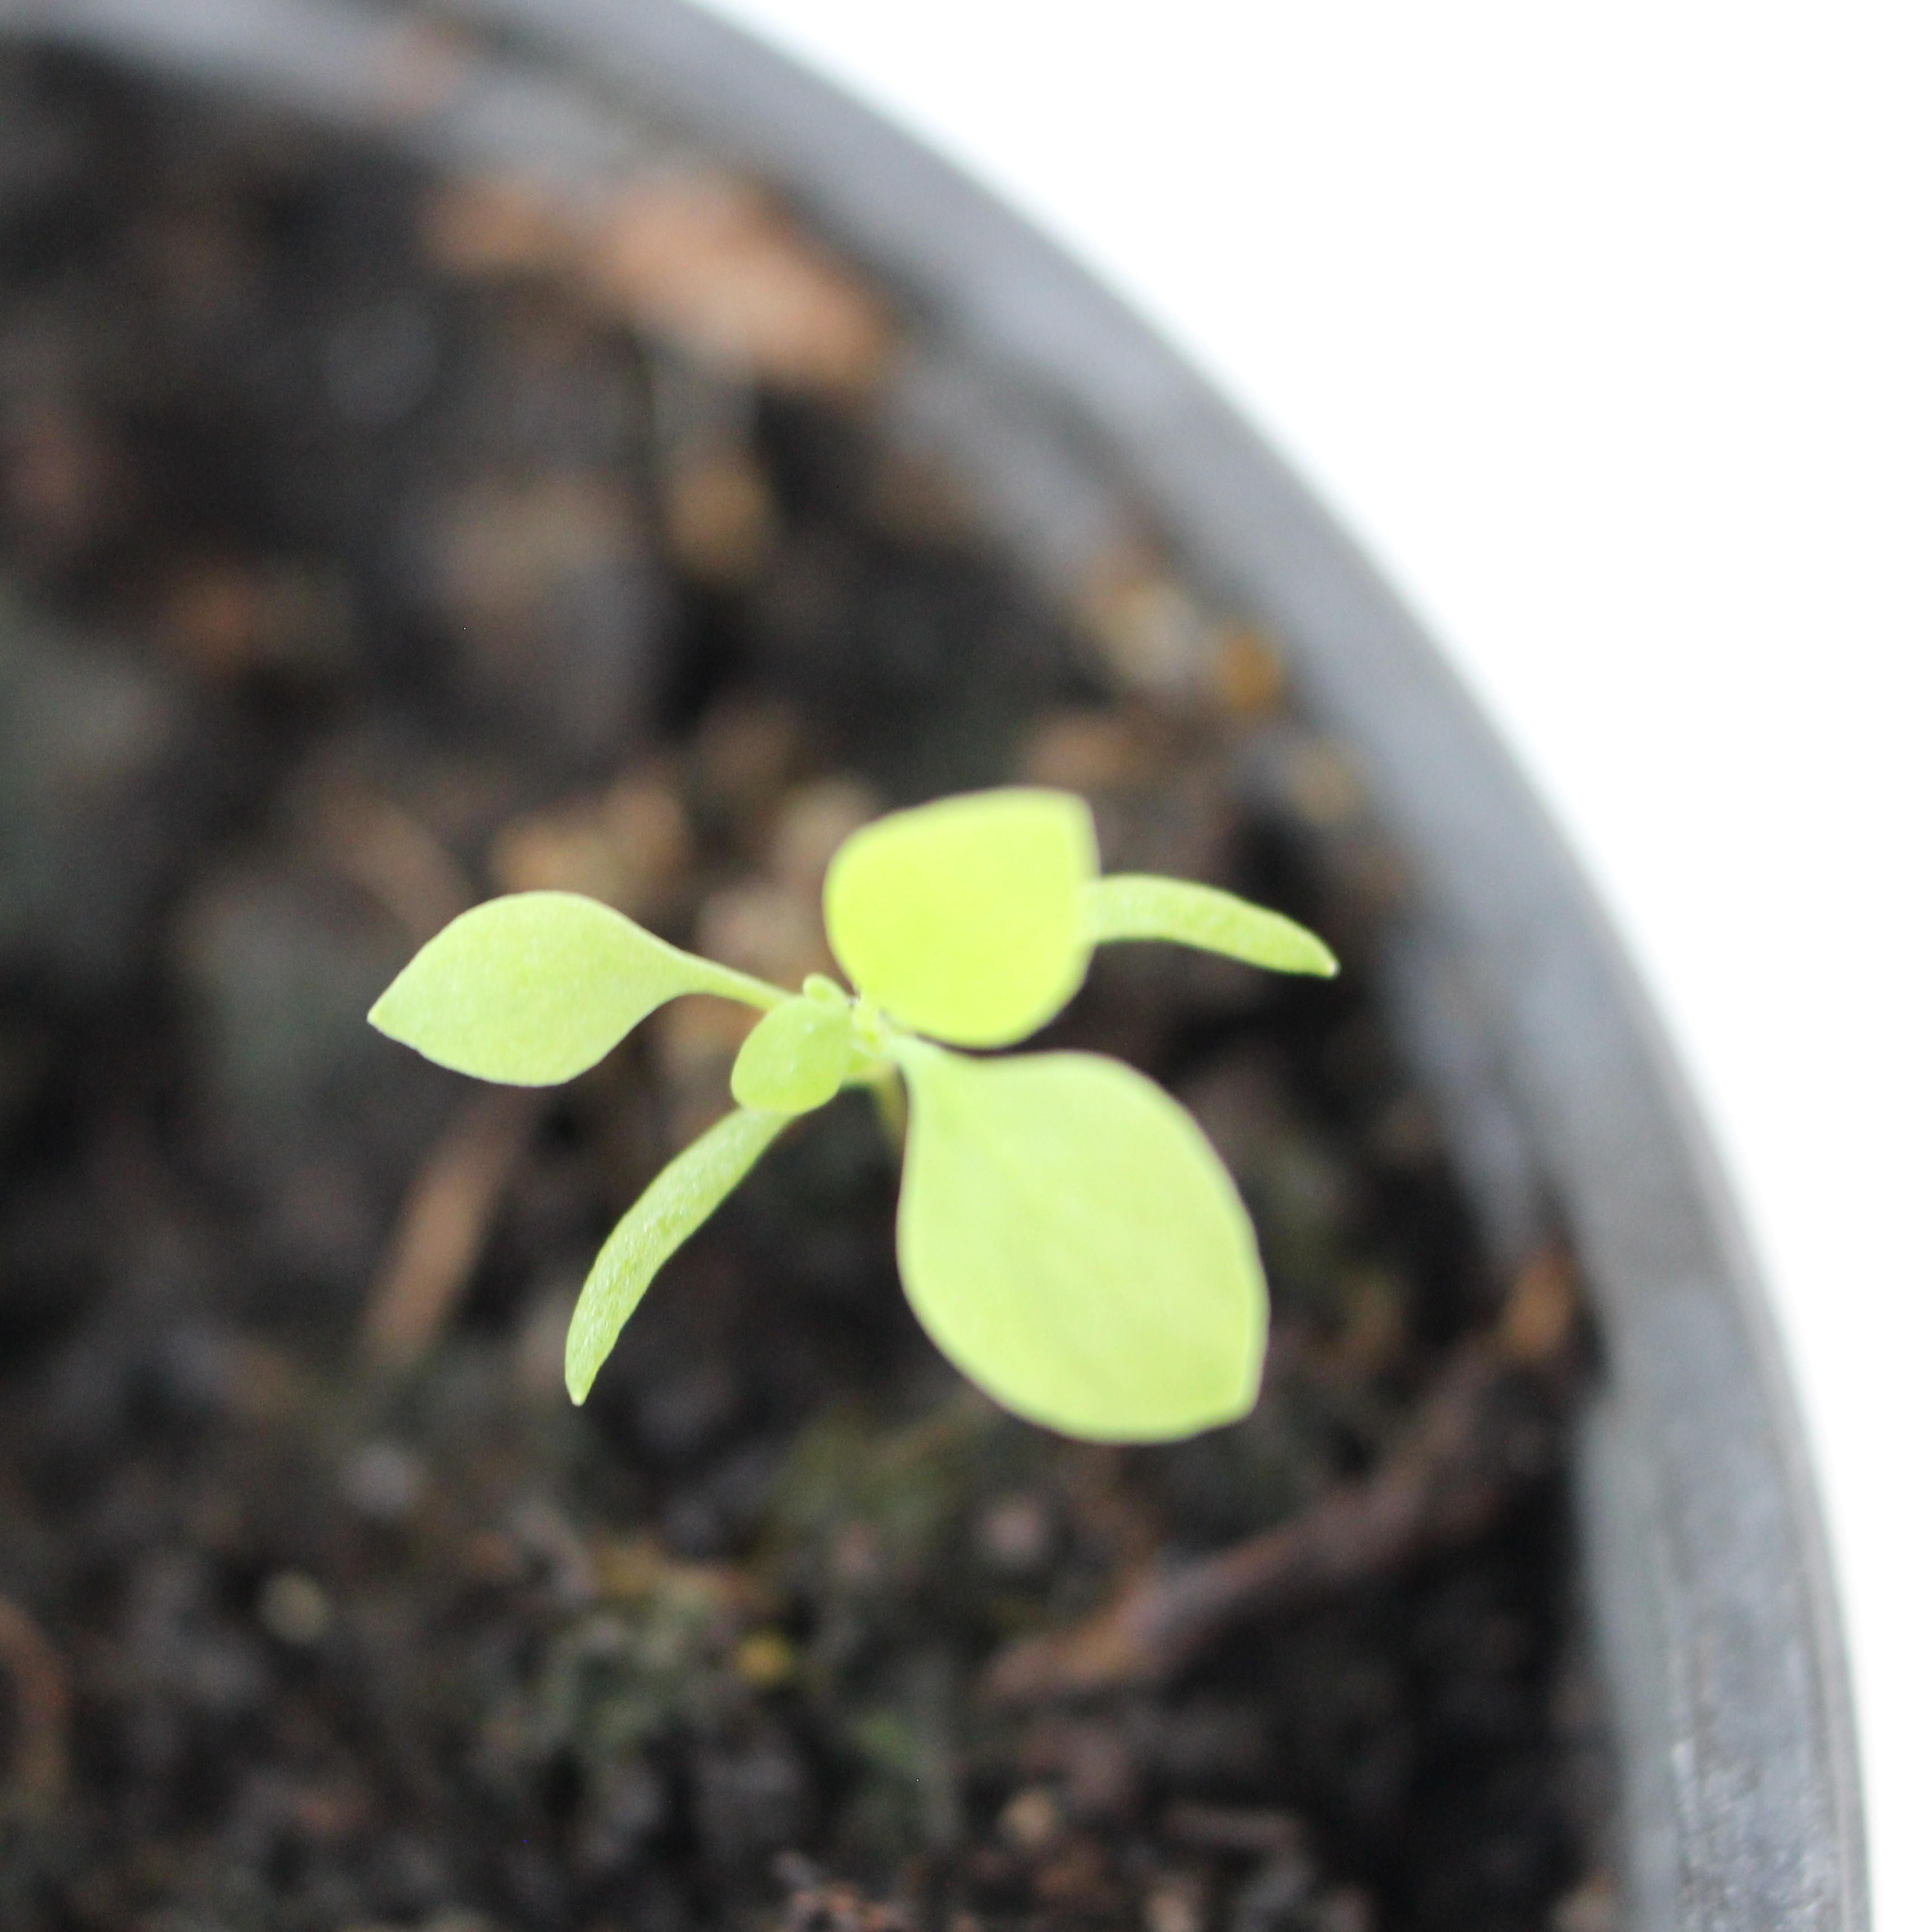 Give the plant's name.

Papaver rhoeas
